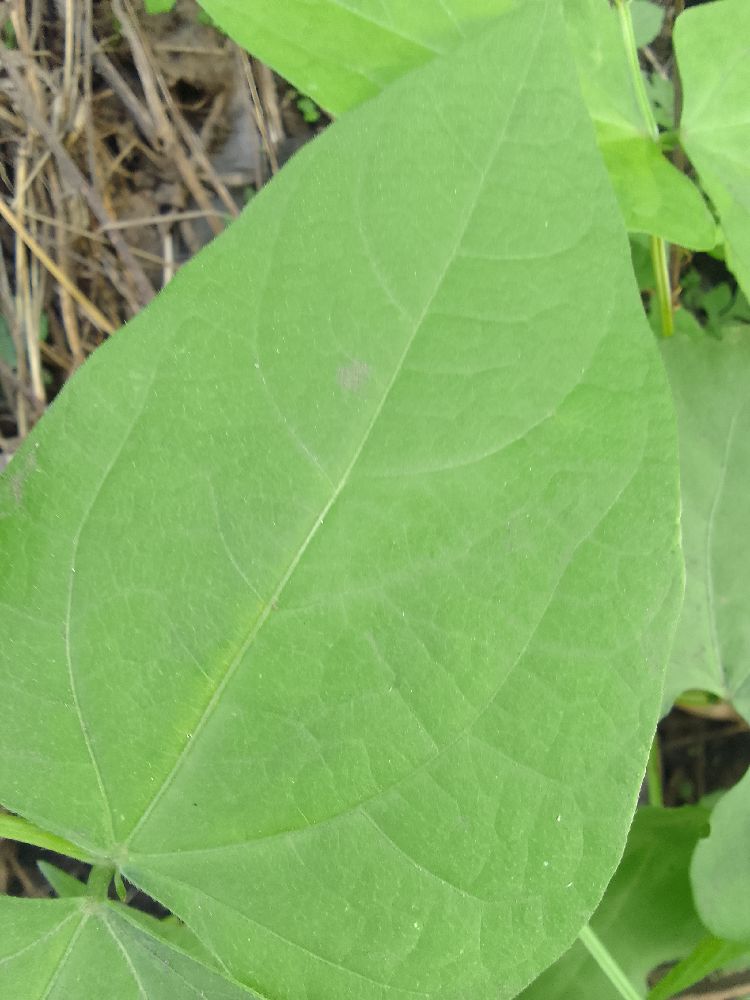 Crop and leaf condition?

common bean, healthy
